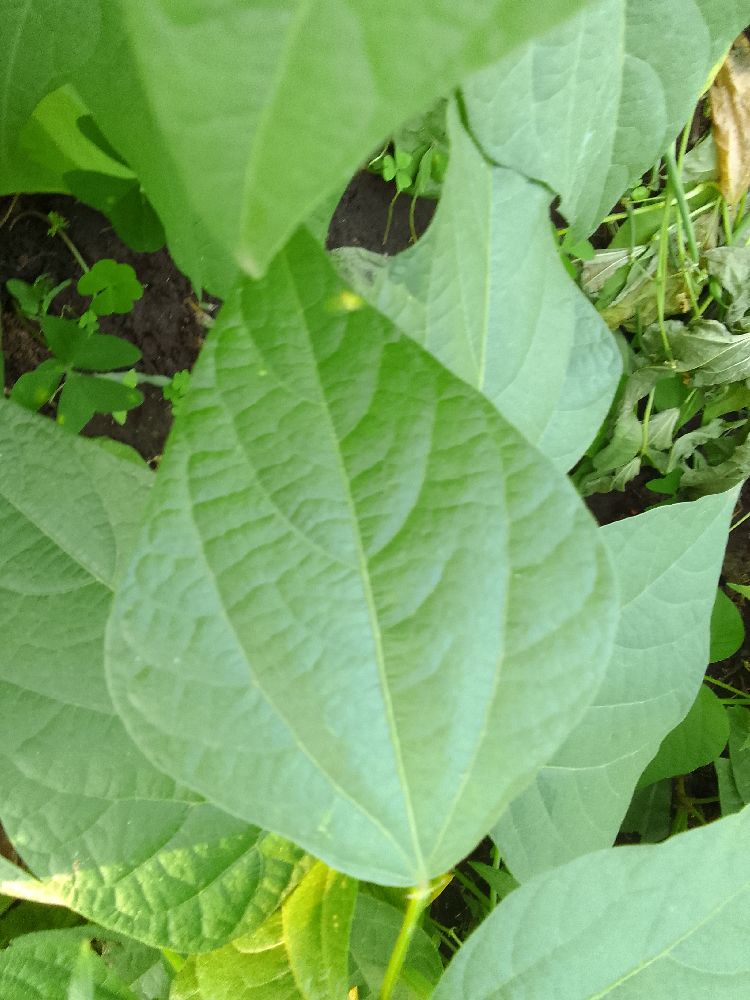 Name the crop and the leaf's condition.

common bean, healthy
